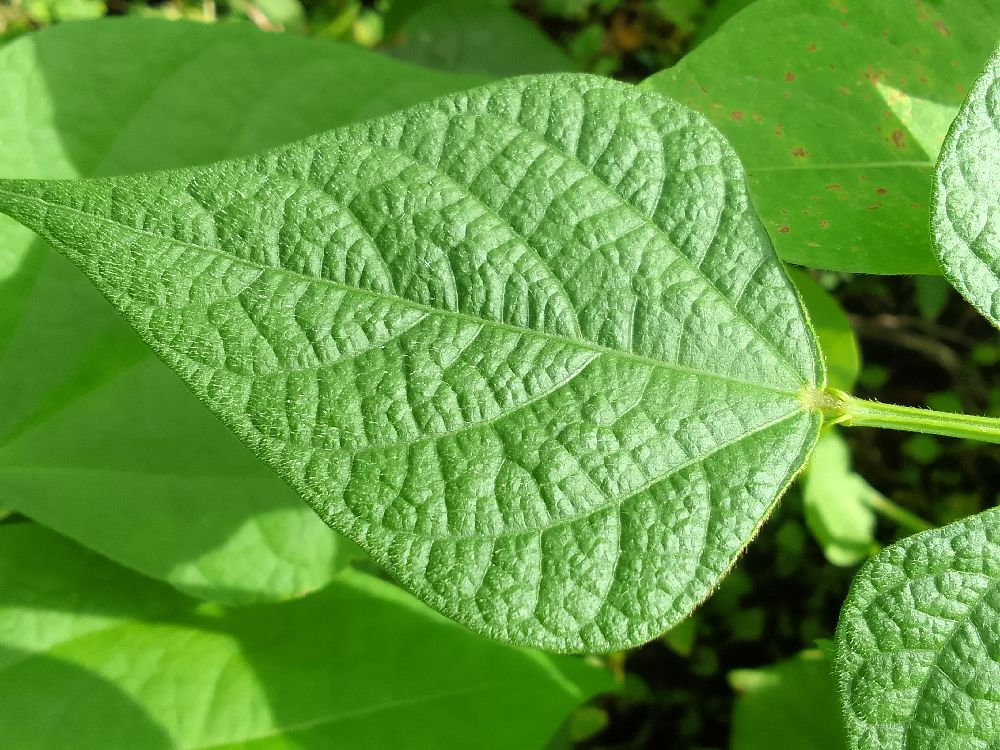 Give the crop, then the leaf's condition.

common bean, healthy
